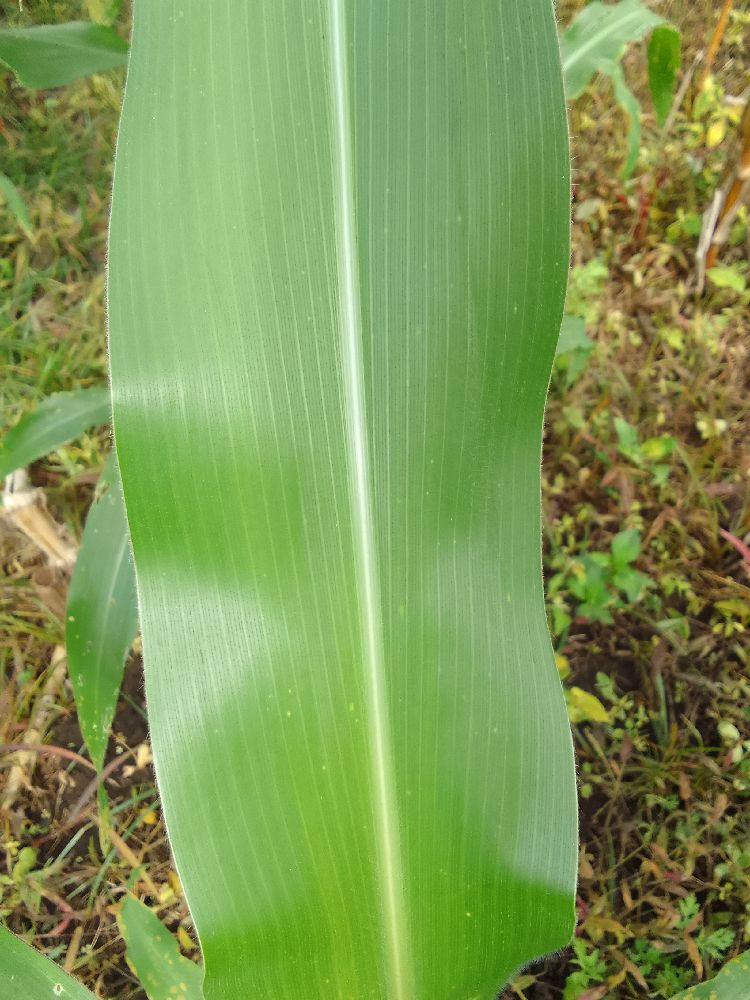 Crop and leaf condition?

maize, healthy
